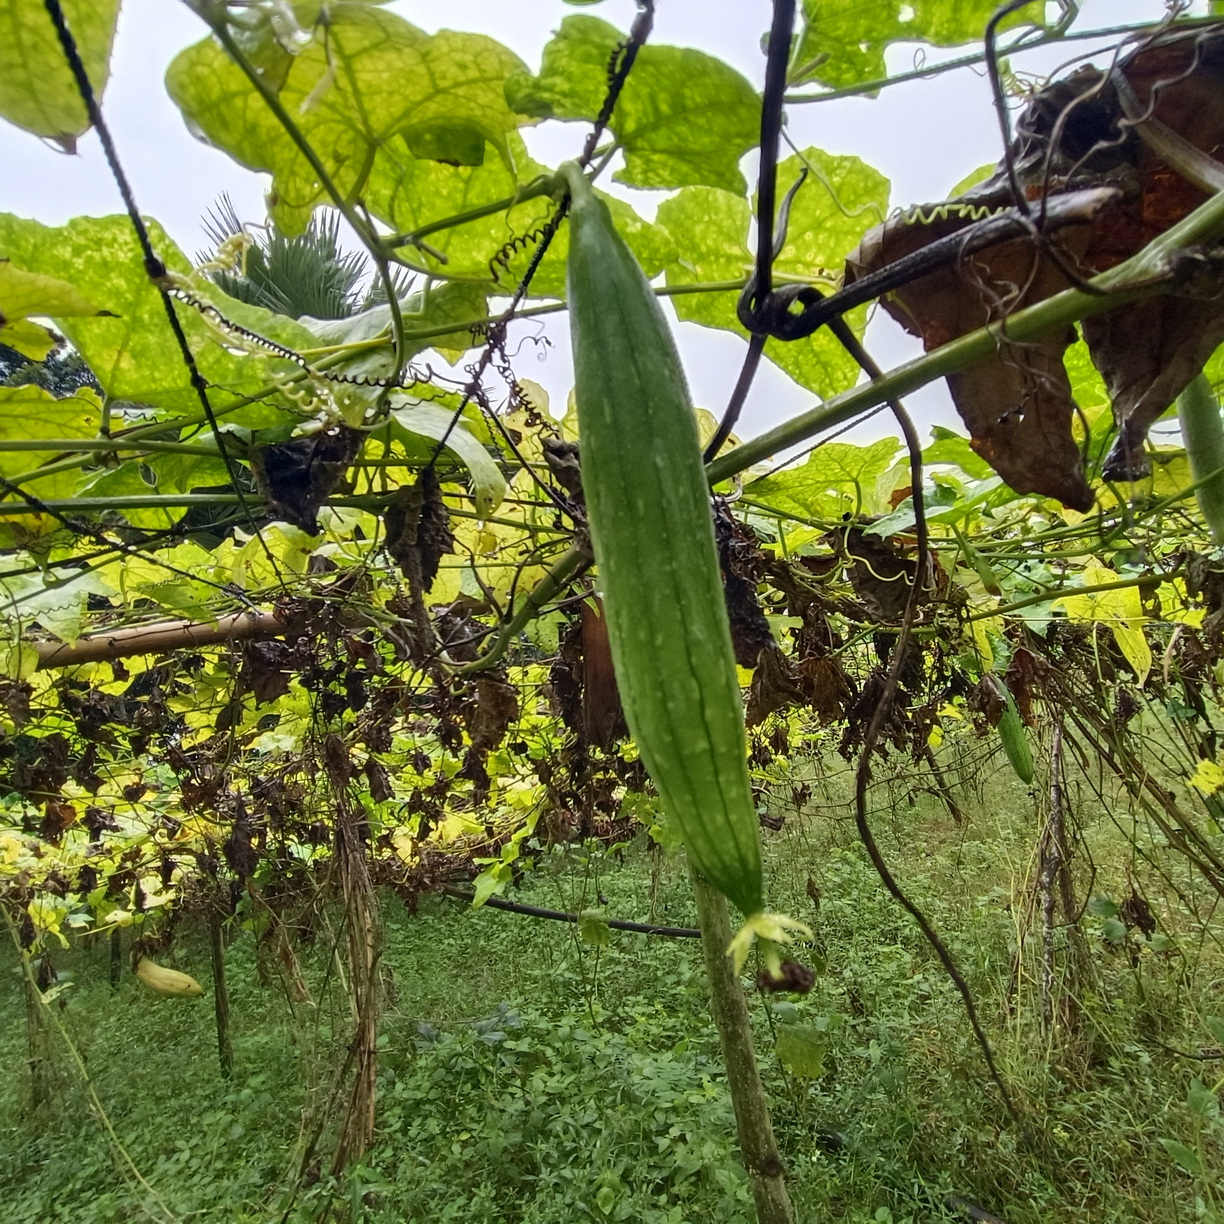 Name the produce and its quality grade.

luffa, fresh
